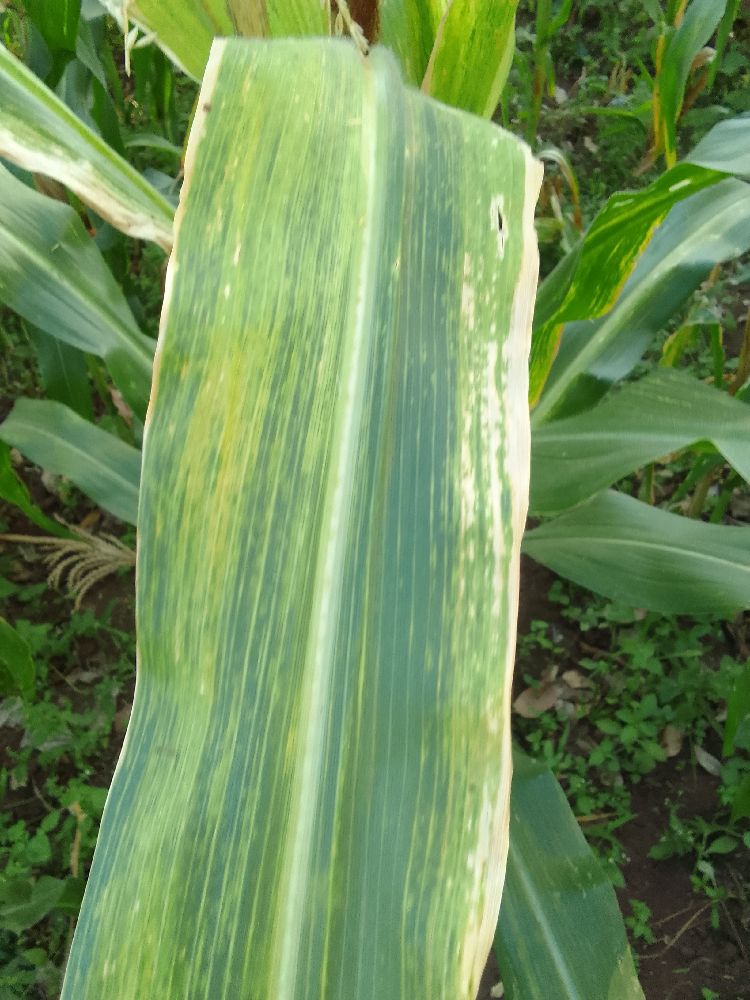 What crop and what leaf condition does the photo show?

maize, maize lethal necrosis
